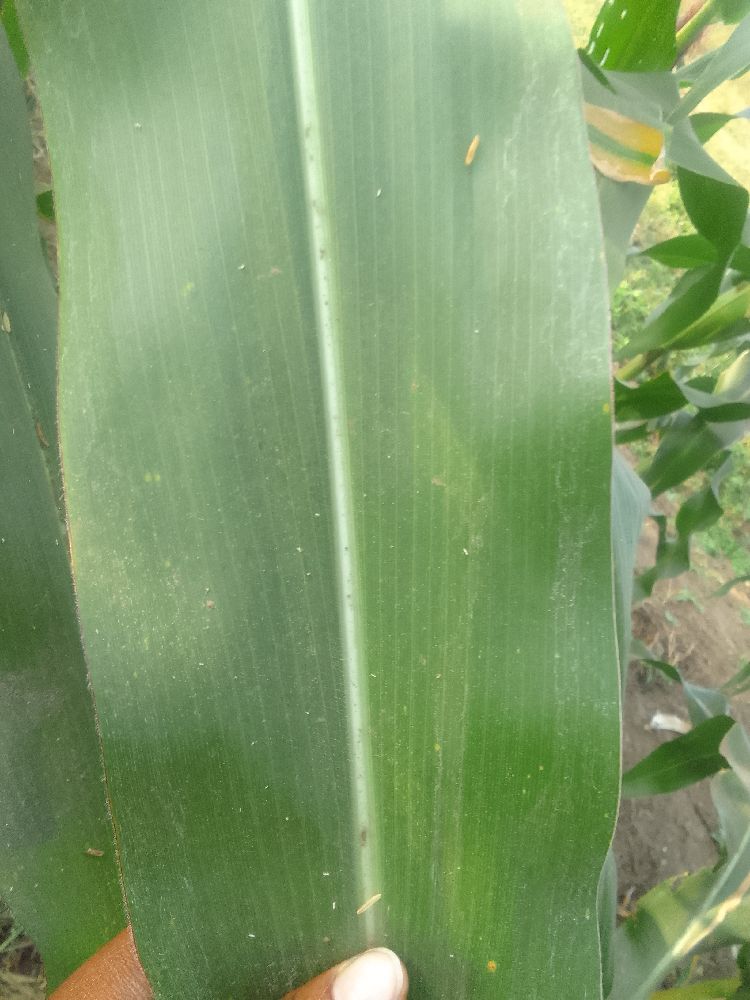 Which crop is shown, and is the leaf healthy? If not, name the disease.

maize, healthy
